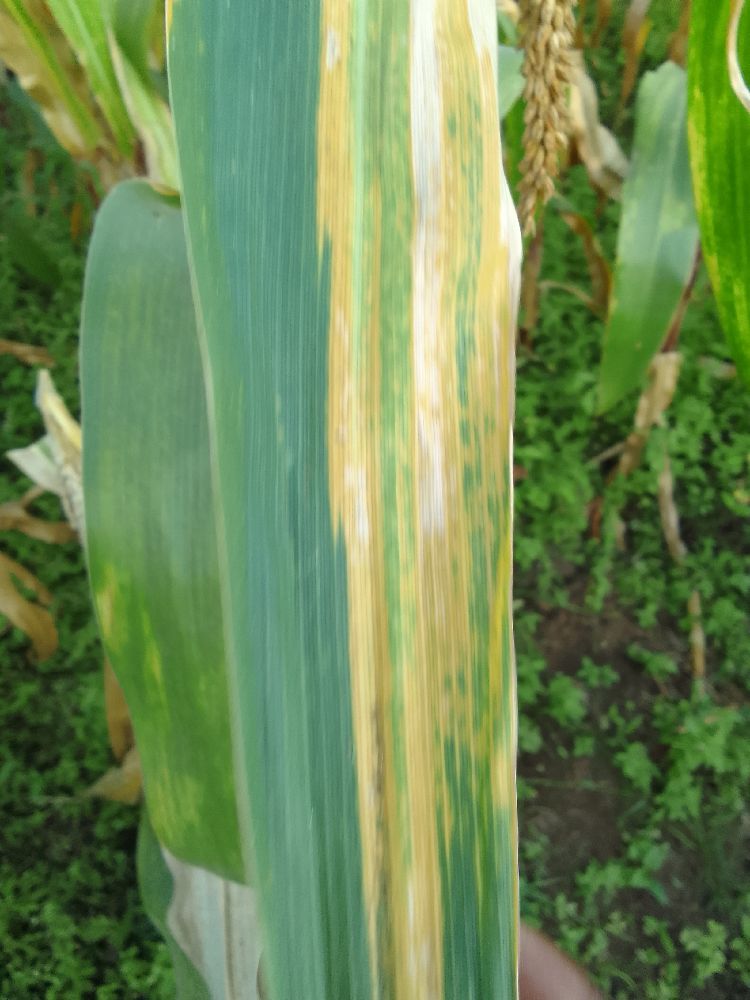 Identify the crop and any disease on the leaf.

maize, maize lethal necrosis
